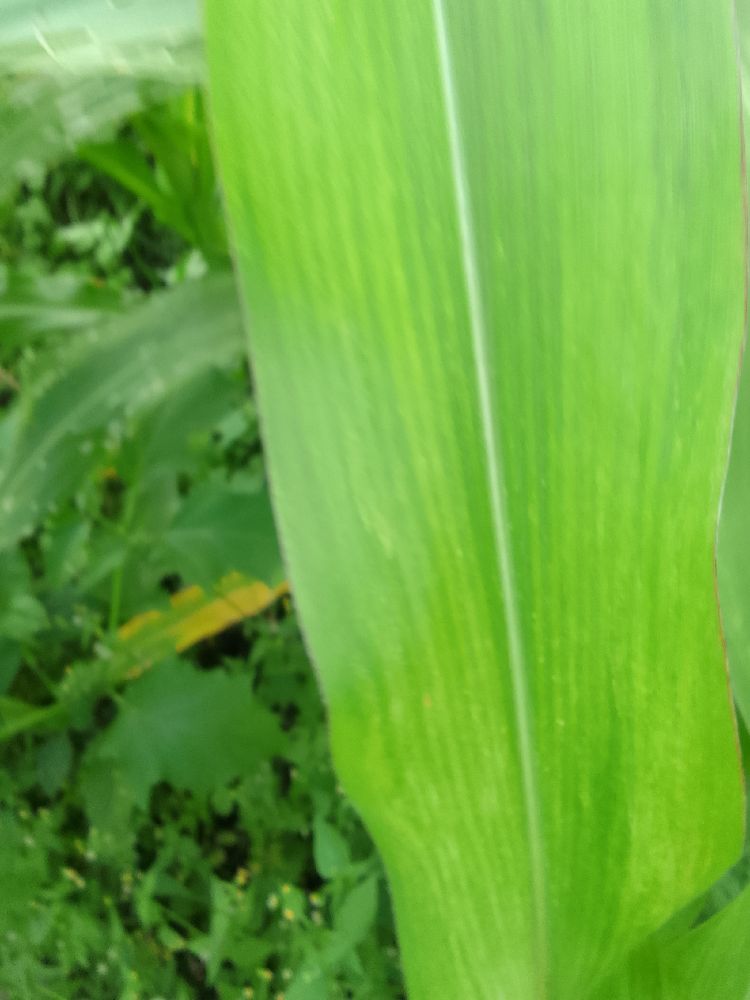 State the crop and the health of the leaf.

maize, maize lethal necrosis
